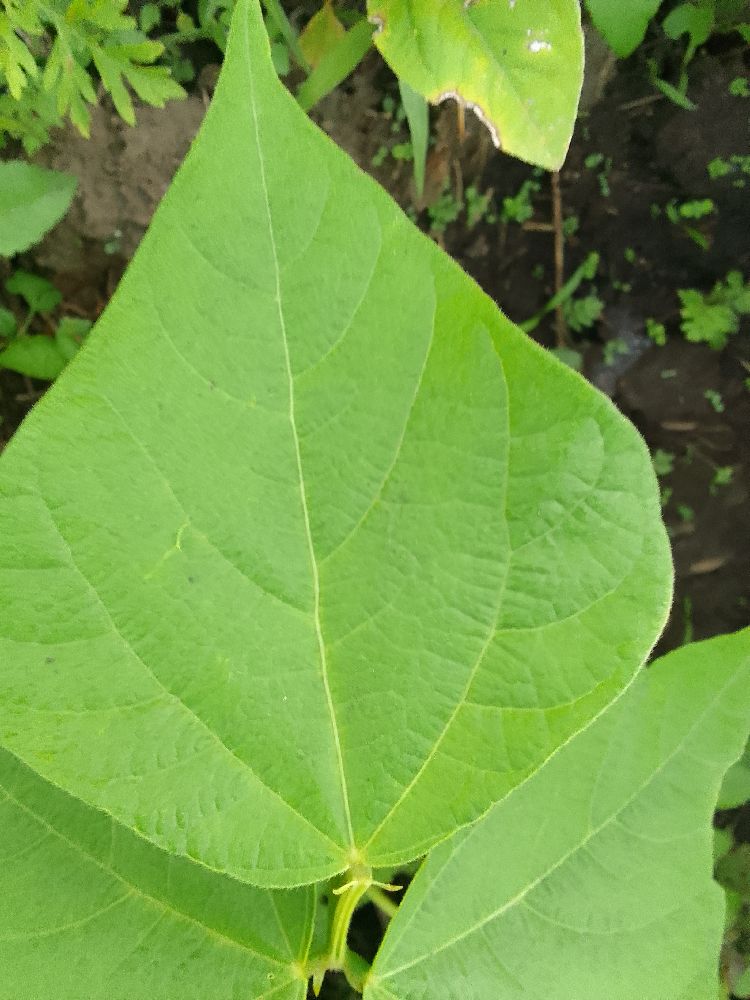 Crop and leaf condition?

common bean, healthy
